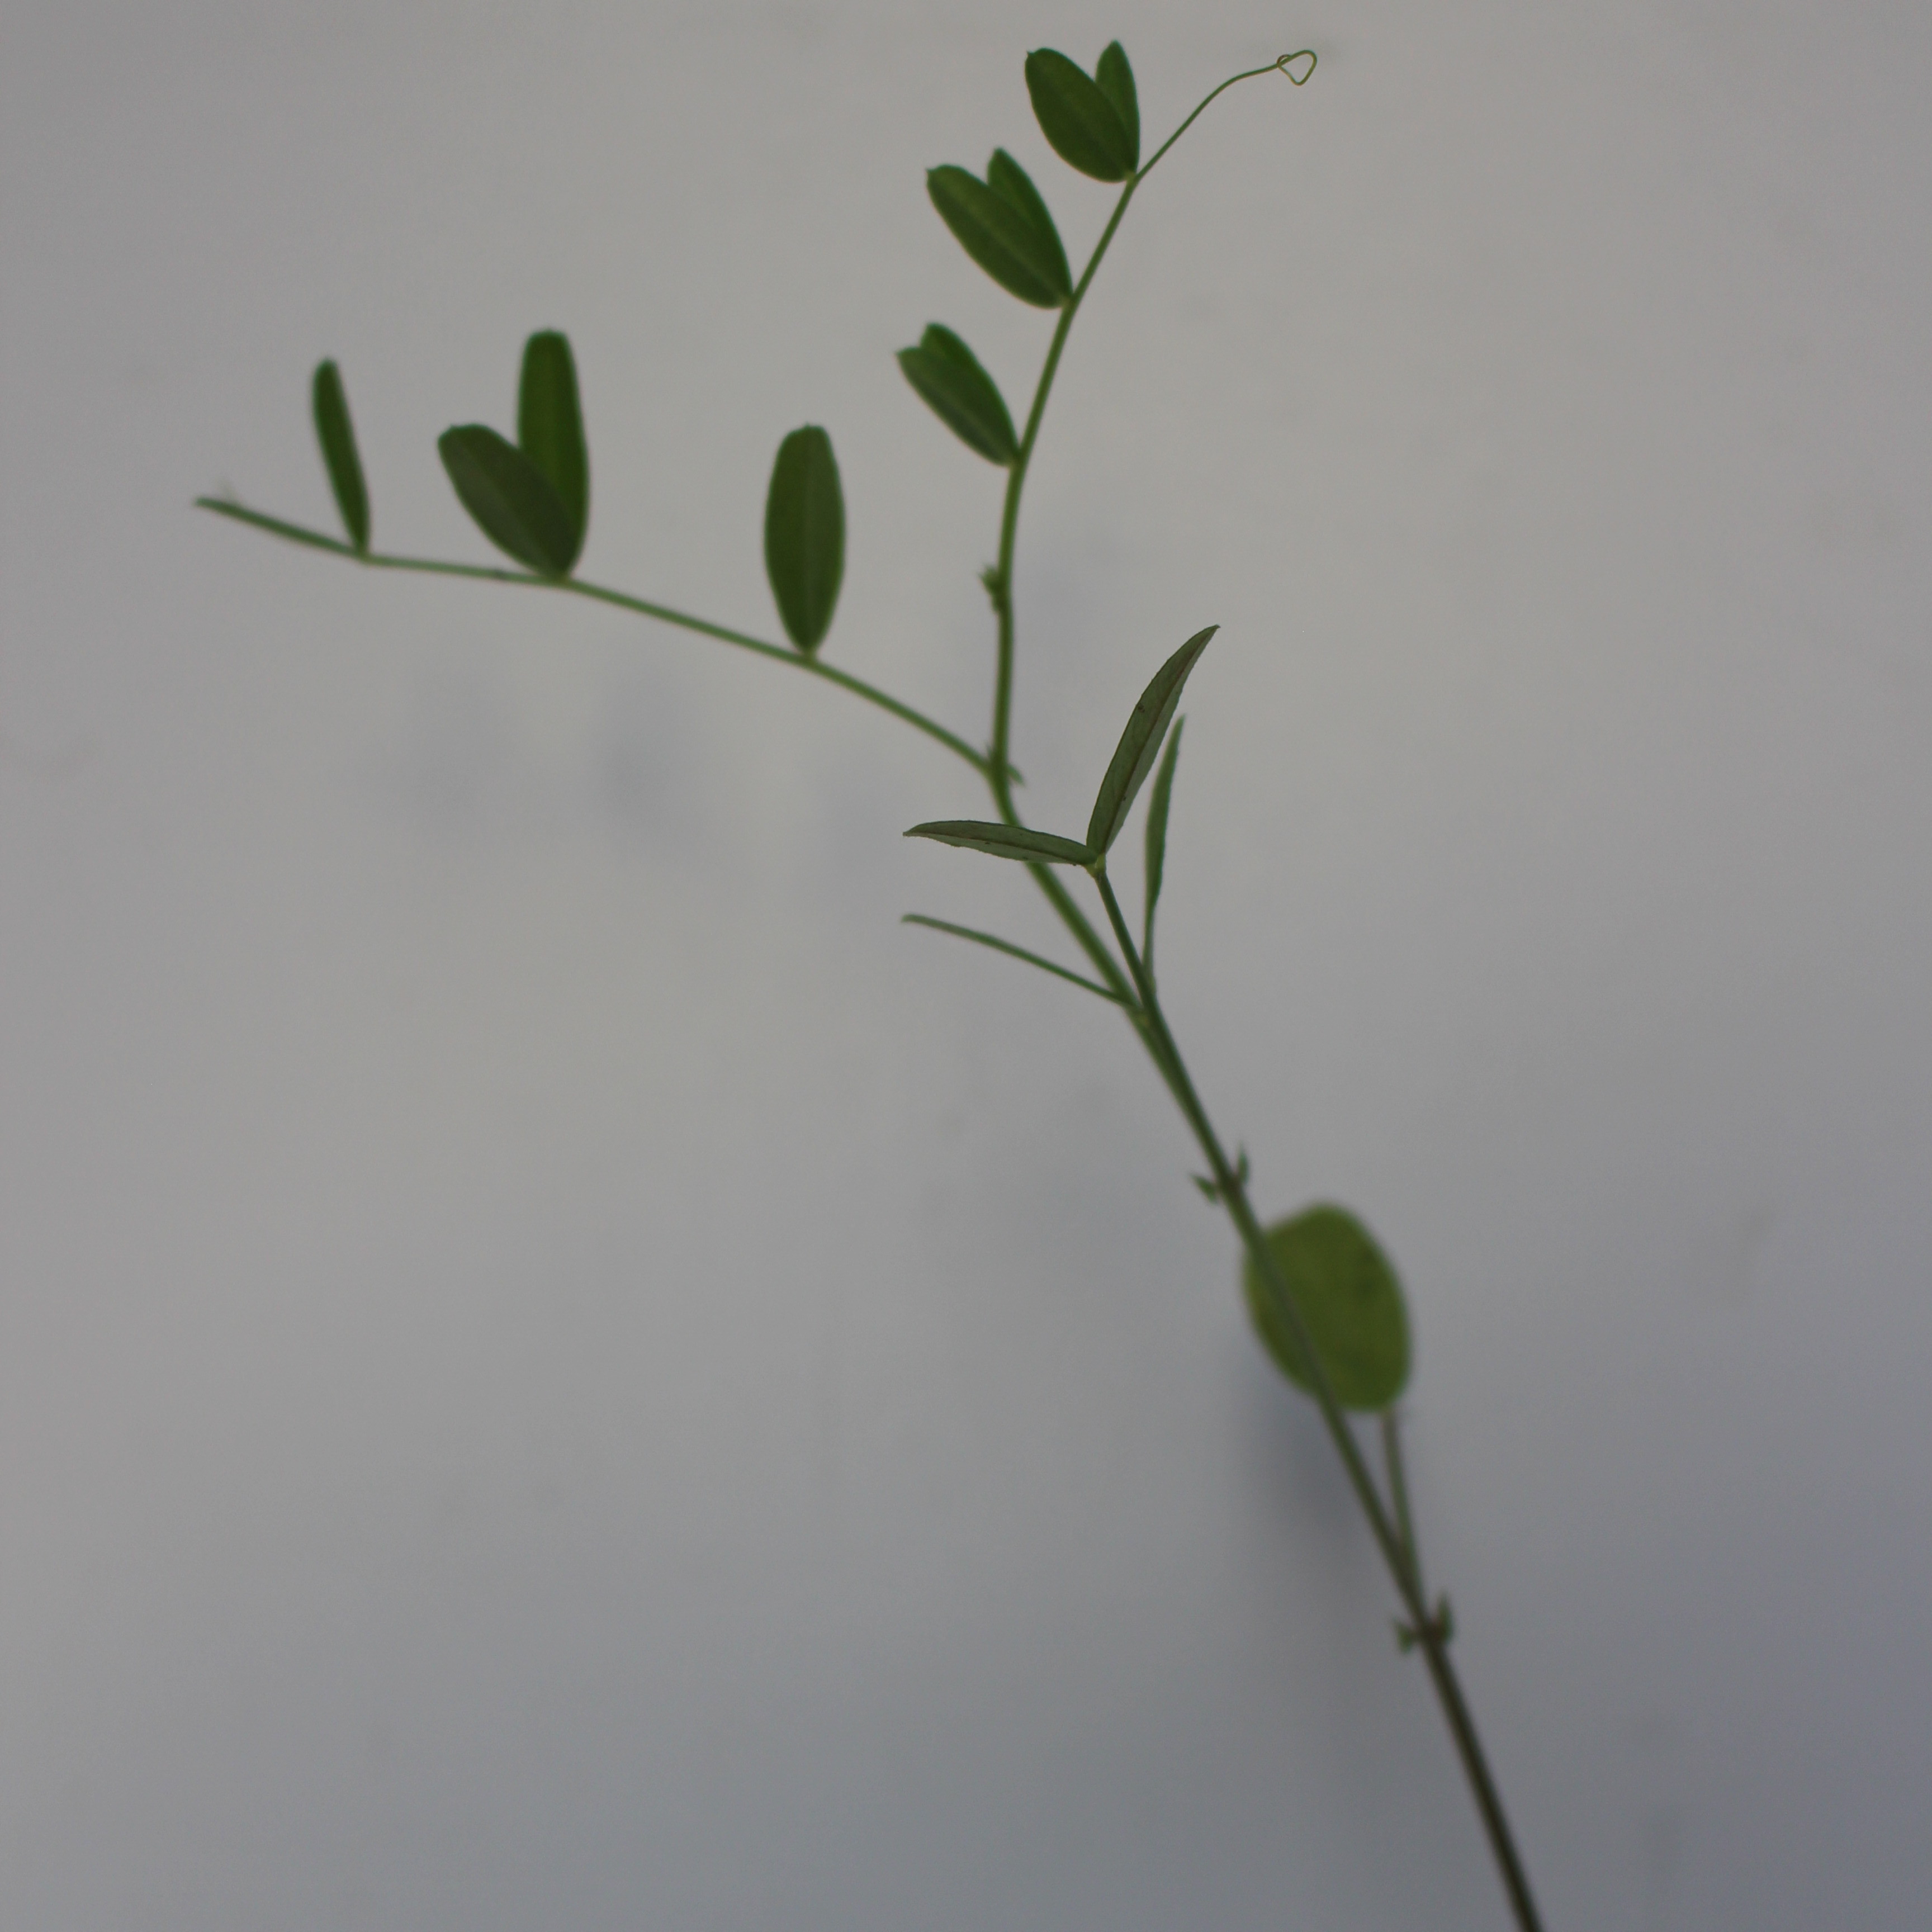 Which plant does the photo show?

Vicia sativa
